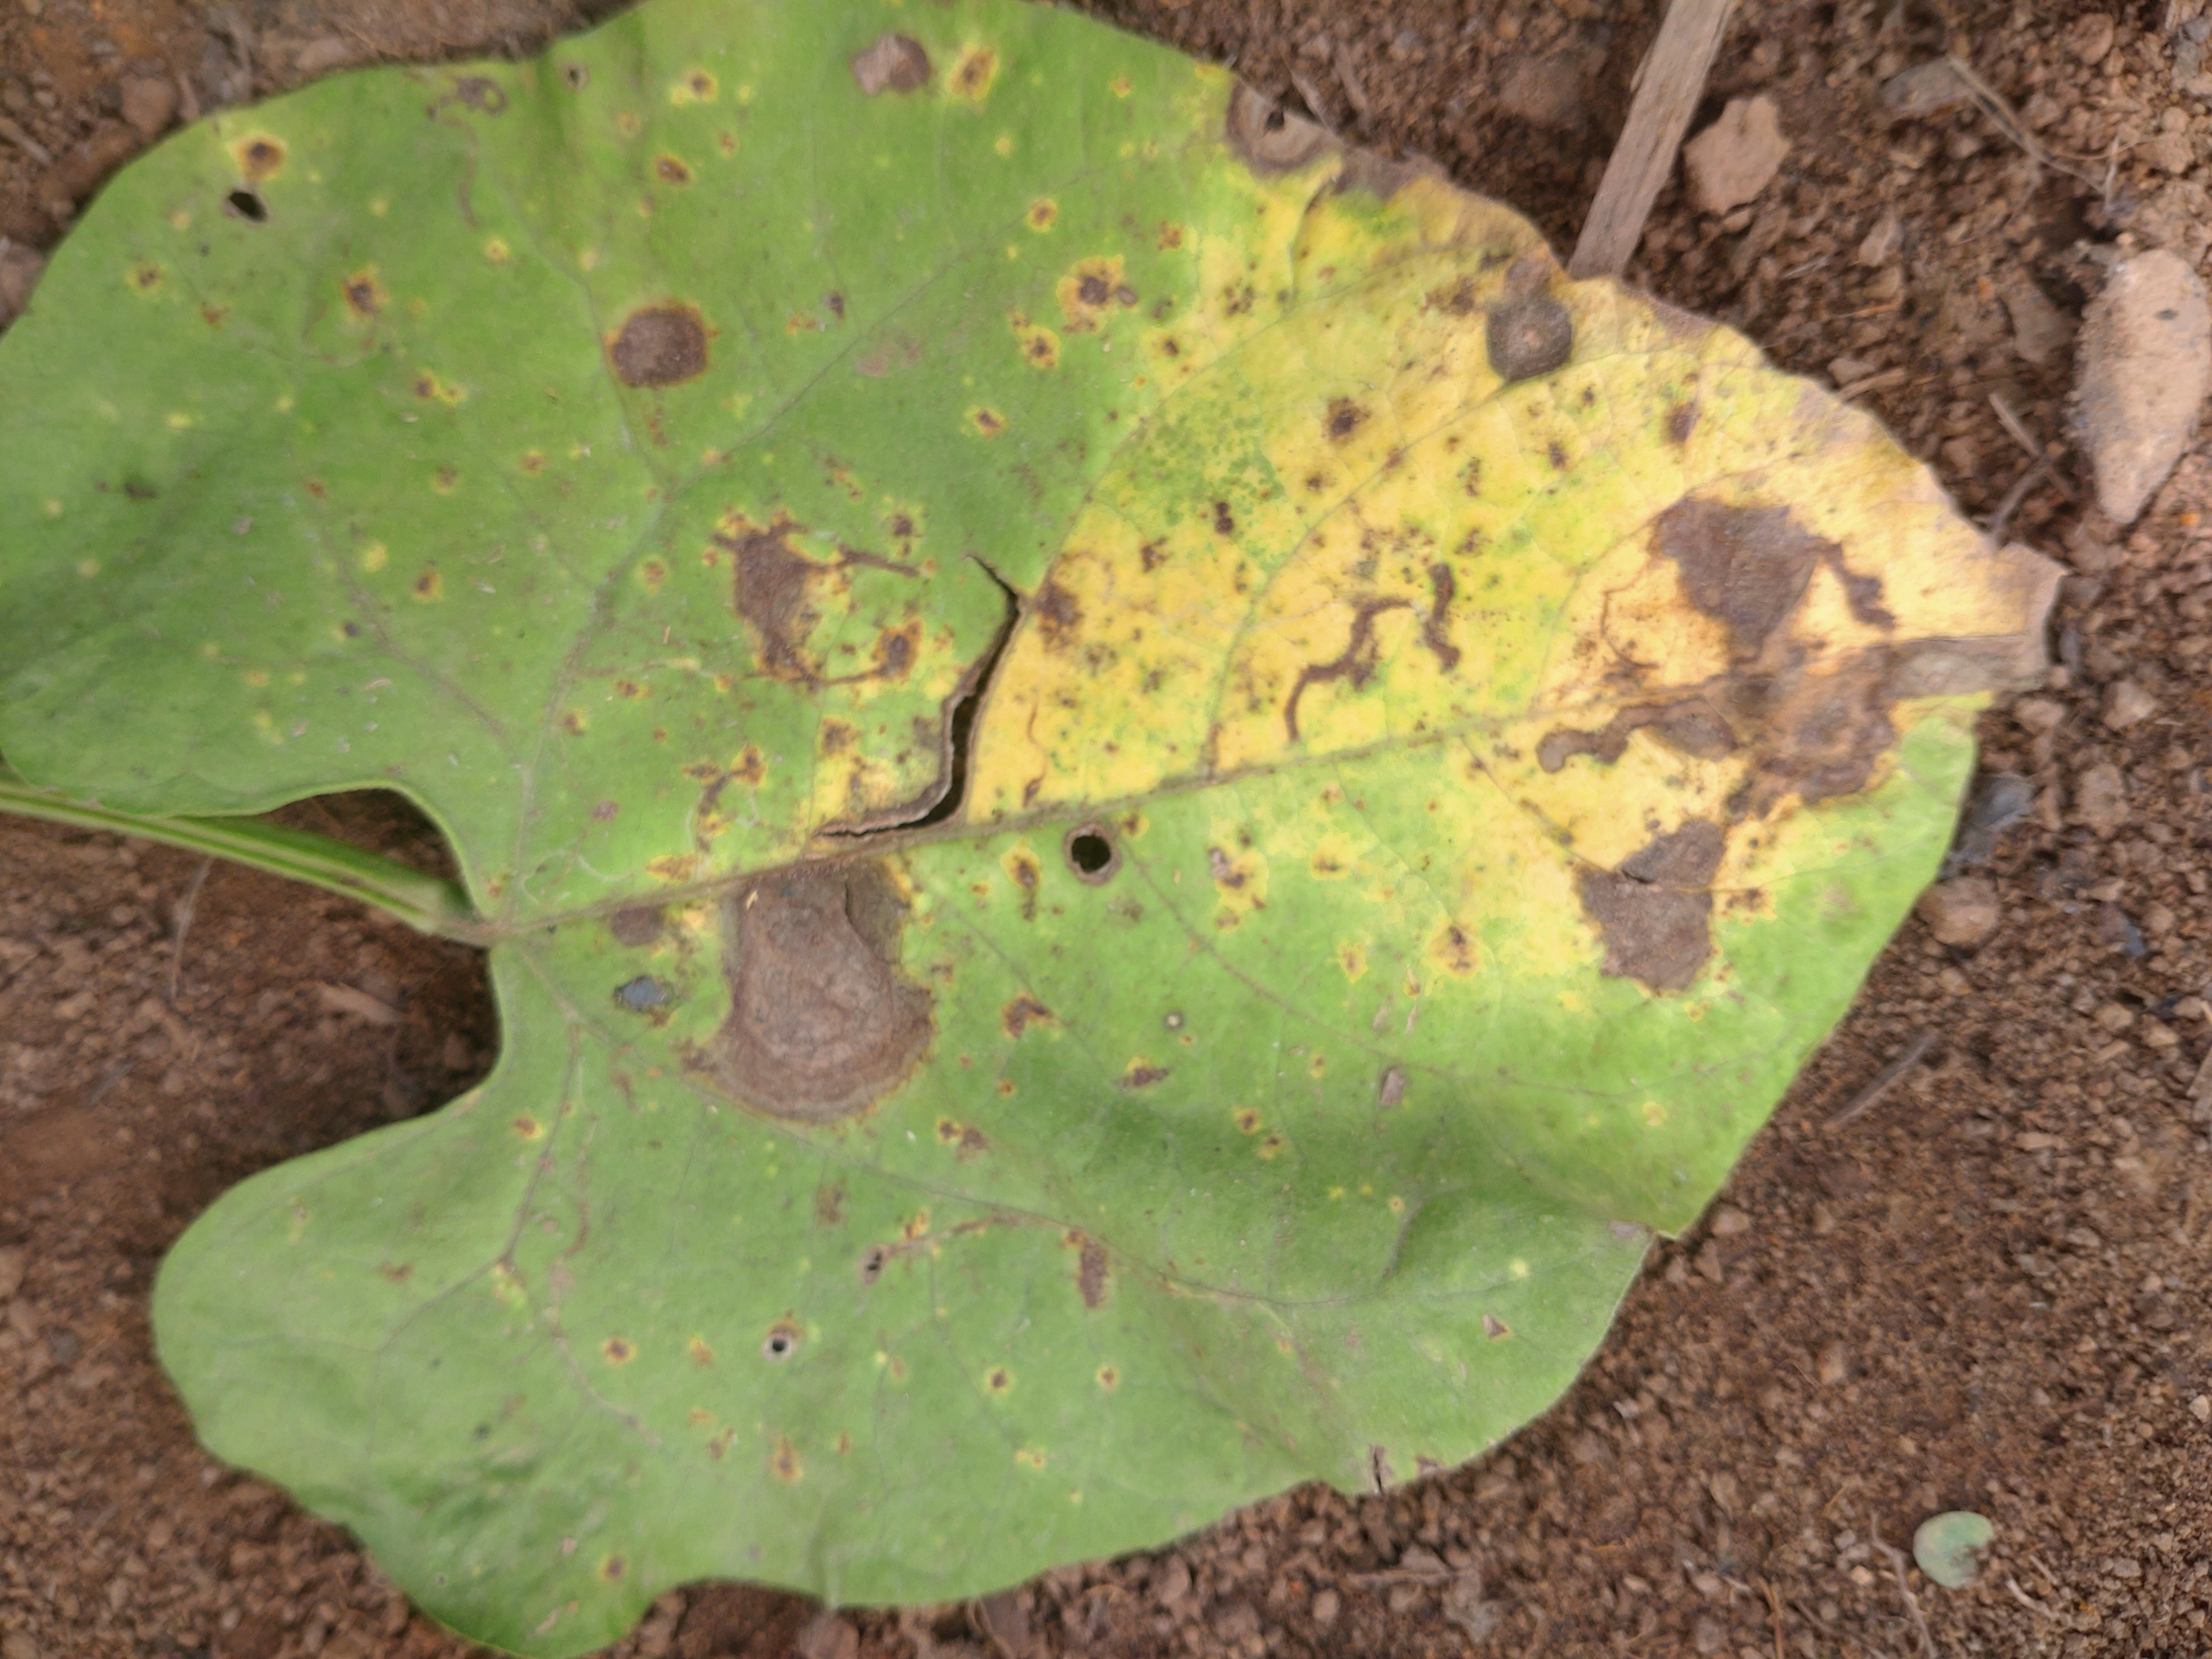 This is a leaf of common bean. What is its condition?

rust
